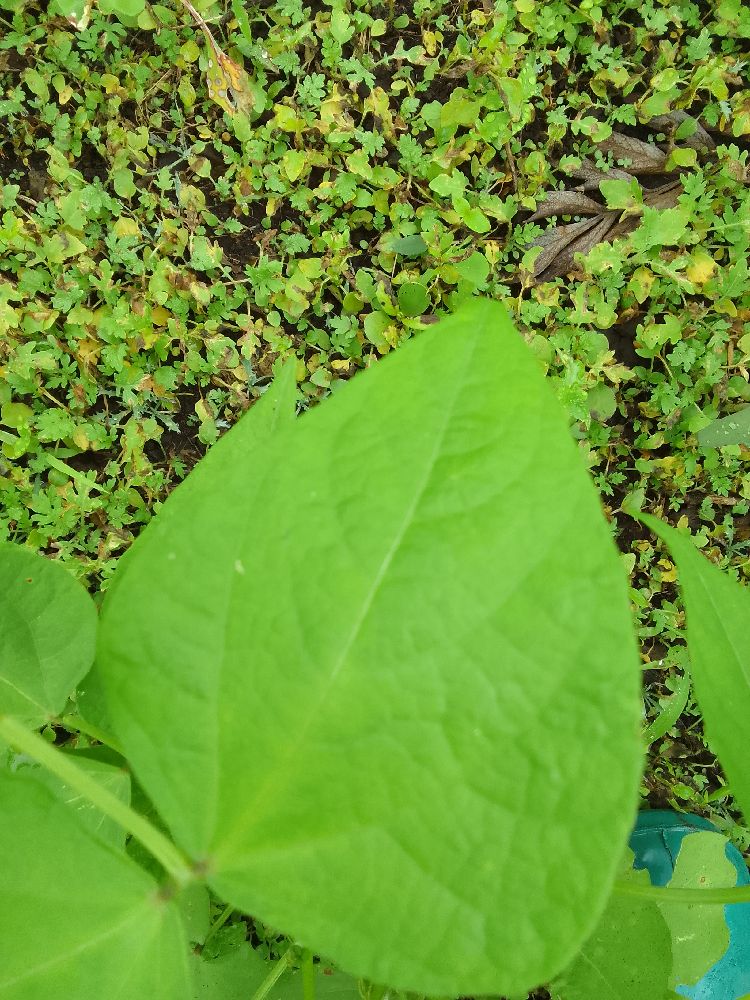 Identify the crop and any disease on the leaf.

common bean, healthy
